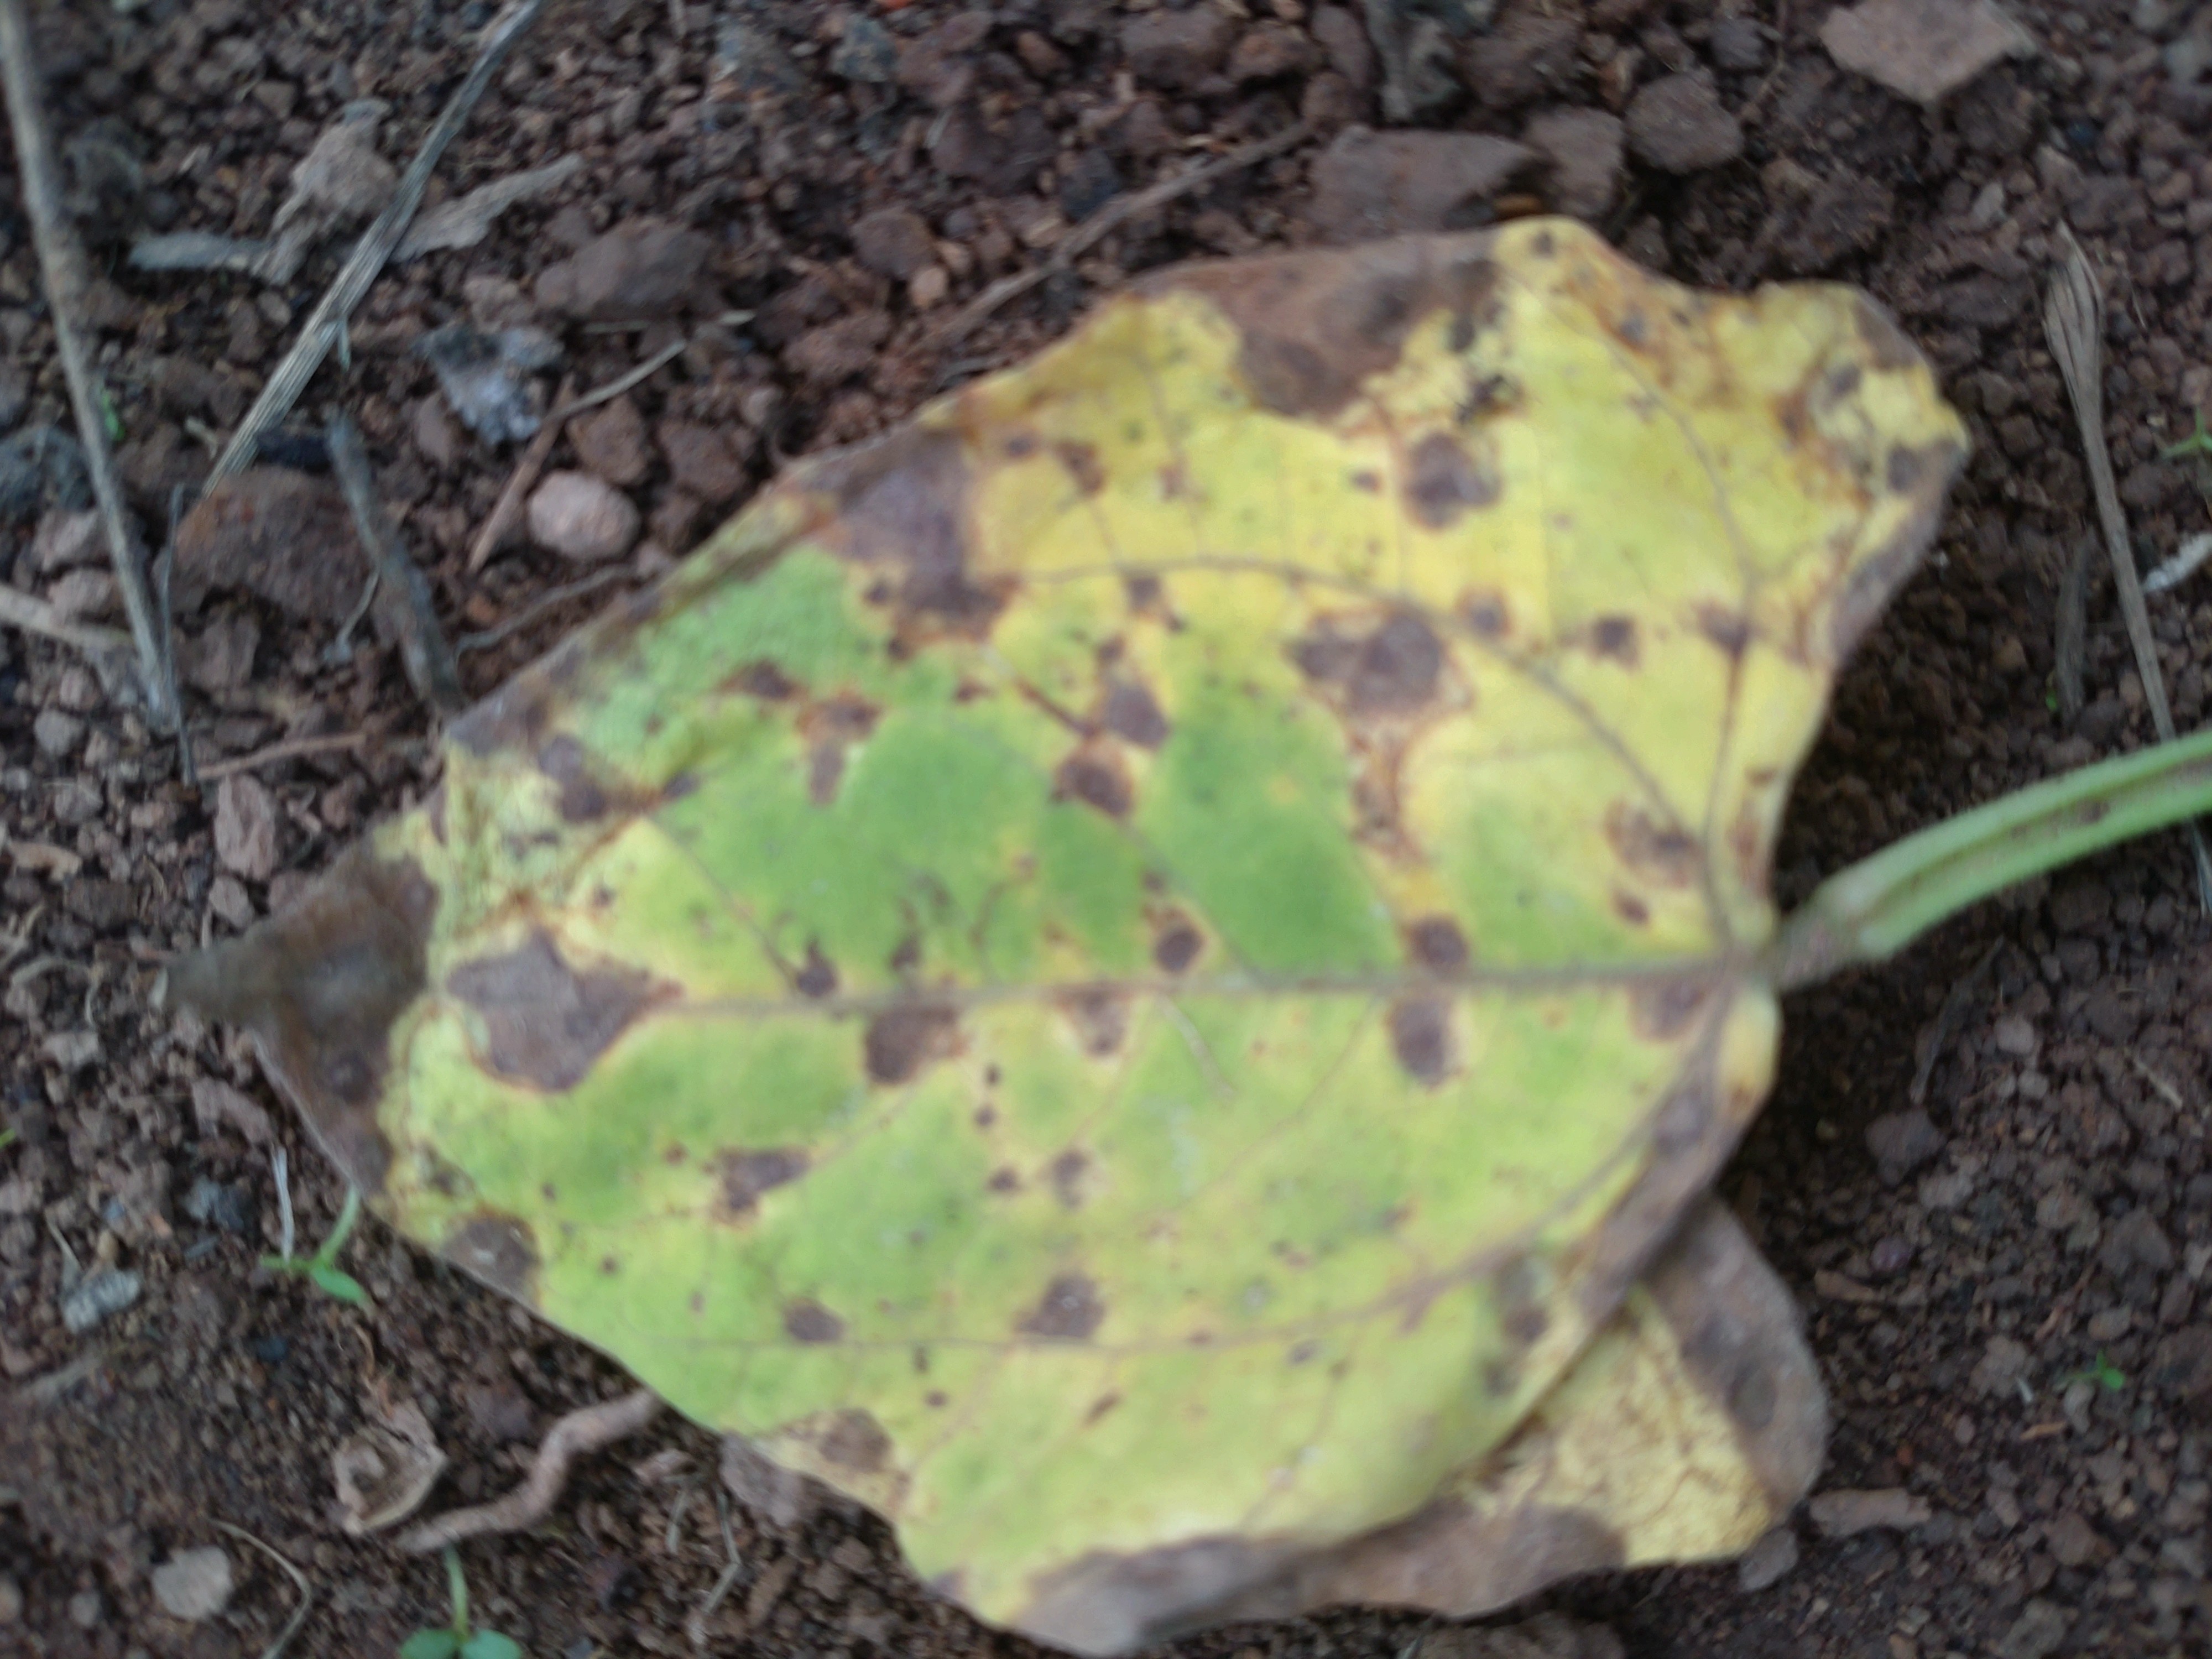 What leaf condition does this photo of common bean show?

rust
